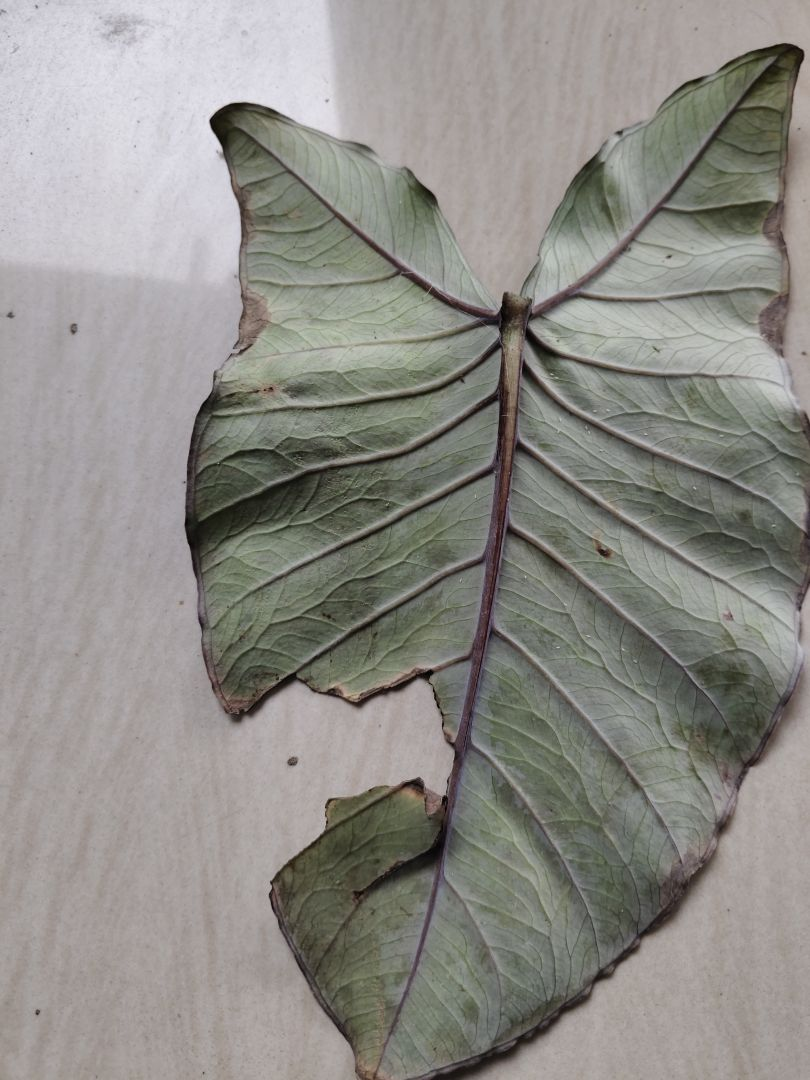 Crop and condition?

taro, leaf blight
